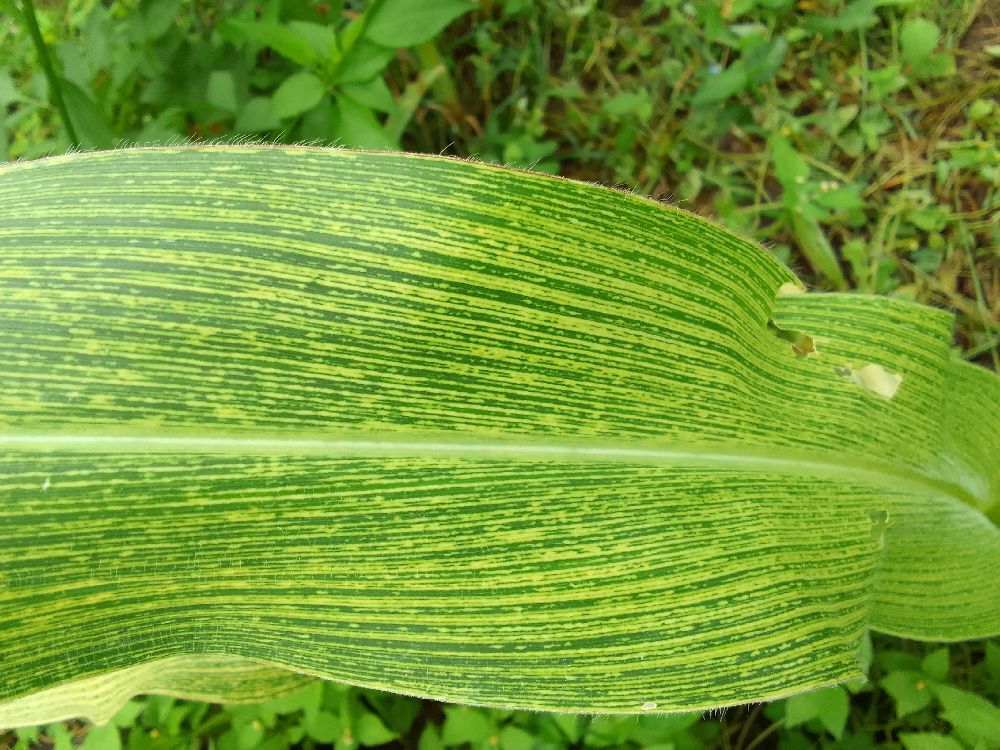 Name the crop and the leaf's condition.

maize, maize streak virus
